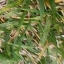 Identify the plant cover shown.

grass
